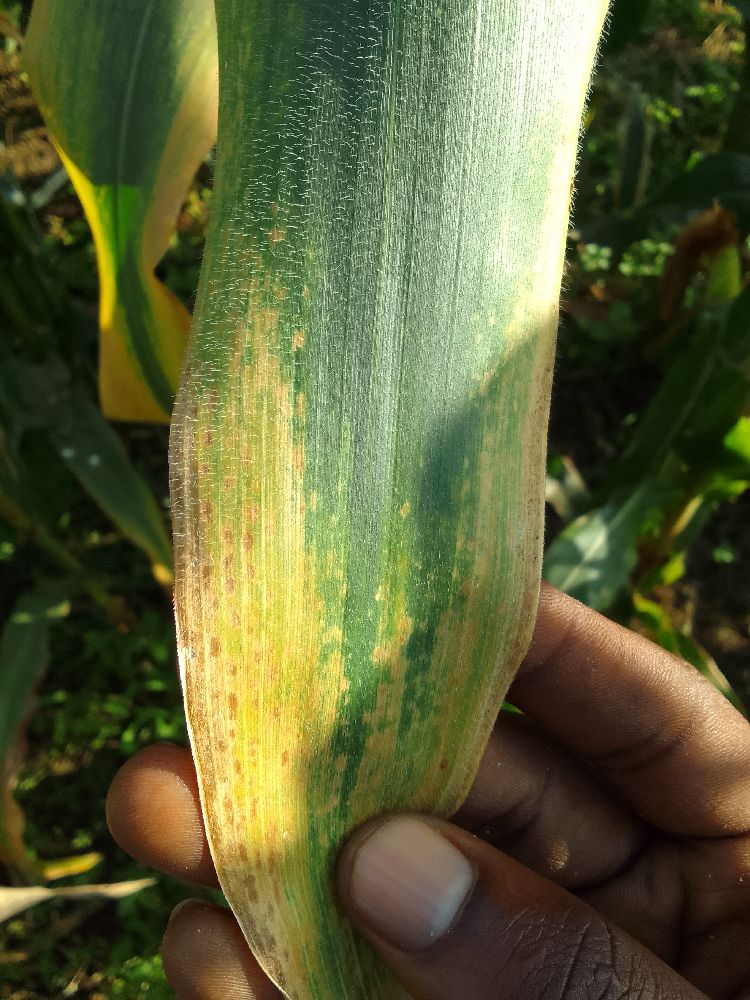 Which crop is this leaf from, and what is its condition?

maize, maize lethal necrosis
